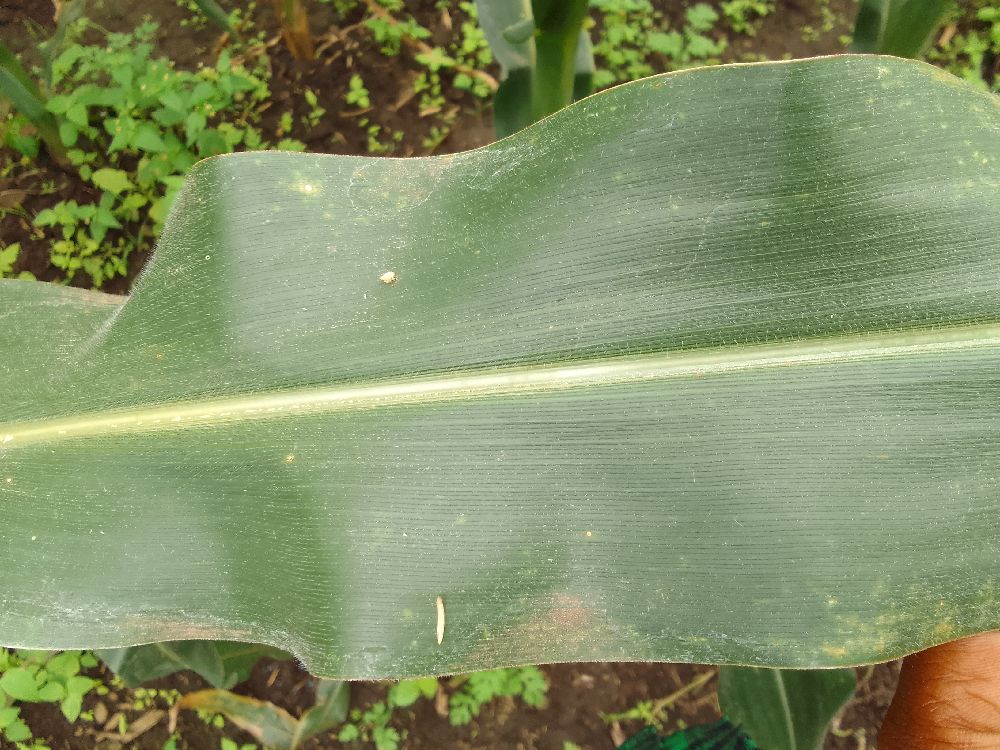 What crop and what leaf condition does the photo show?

maize, healthy
